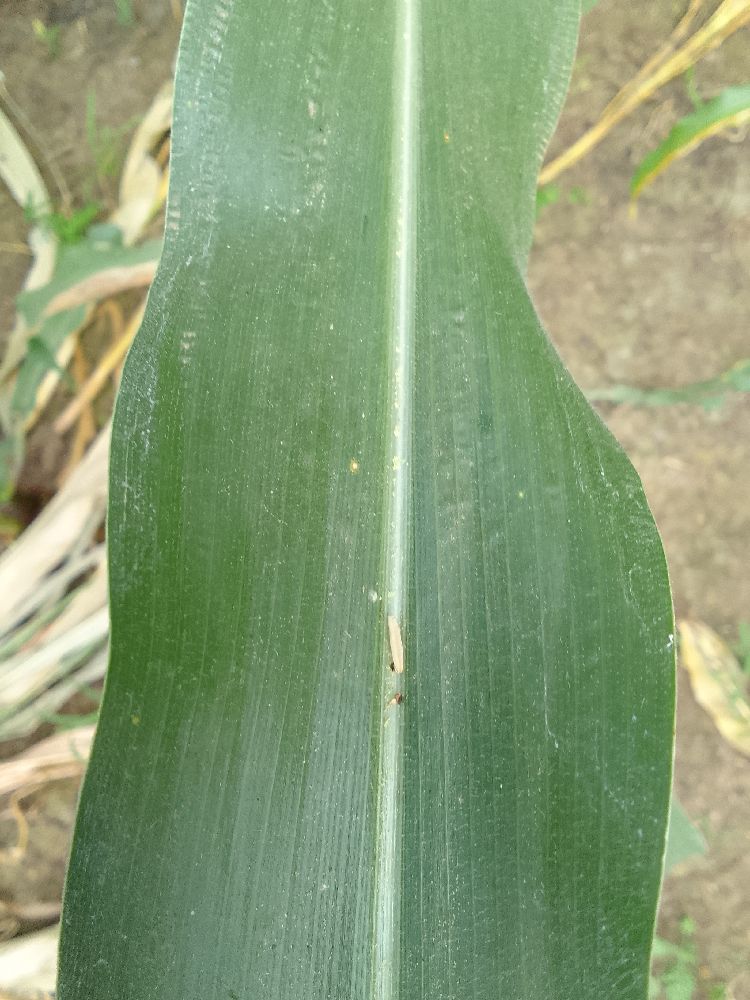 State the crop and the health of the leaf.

maize, healthy
